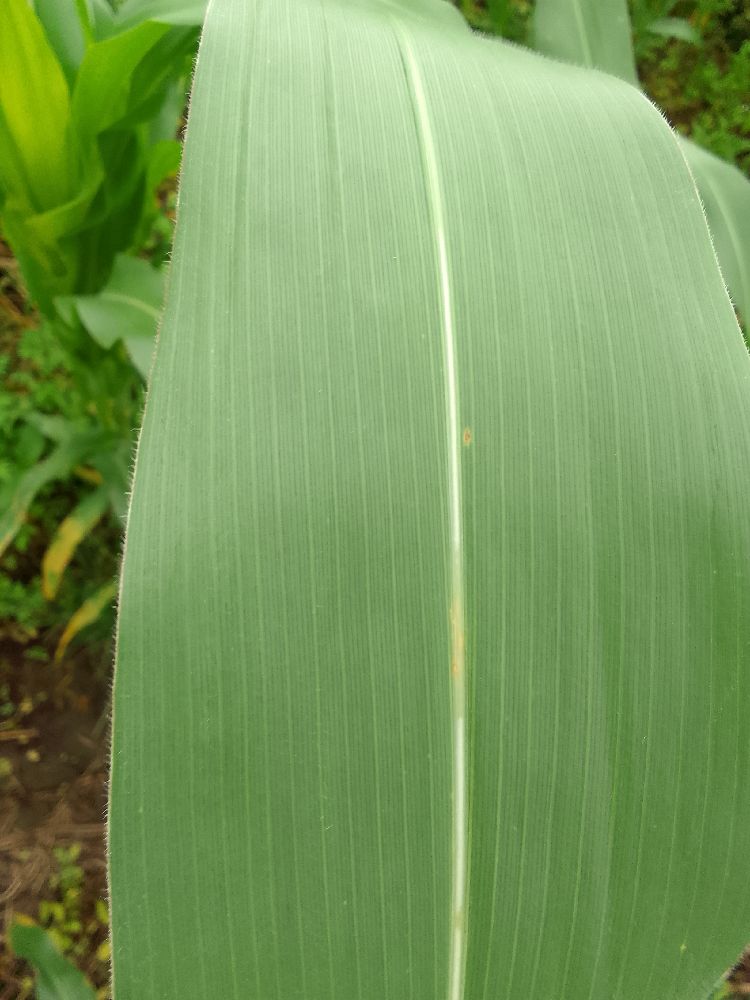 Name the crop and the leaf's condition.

maize, healthy
